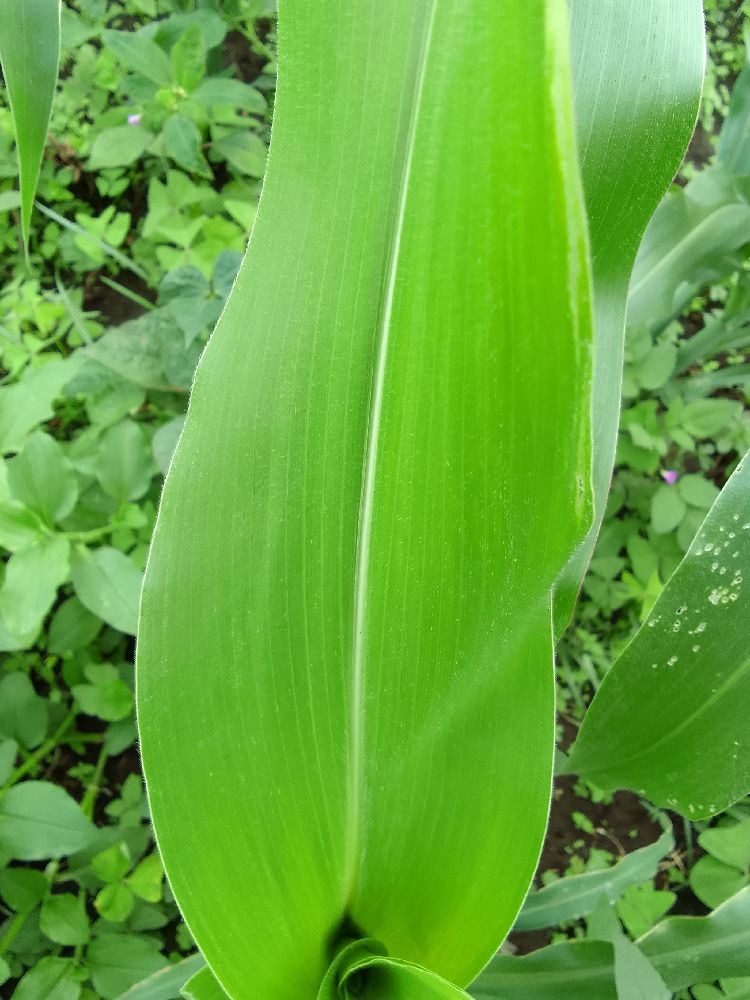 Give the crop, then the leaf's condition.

maize, healthy
